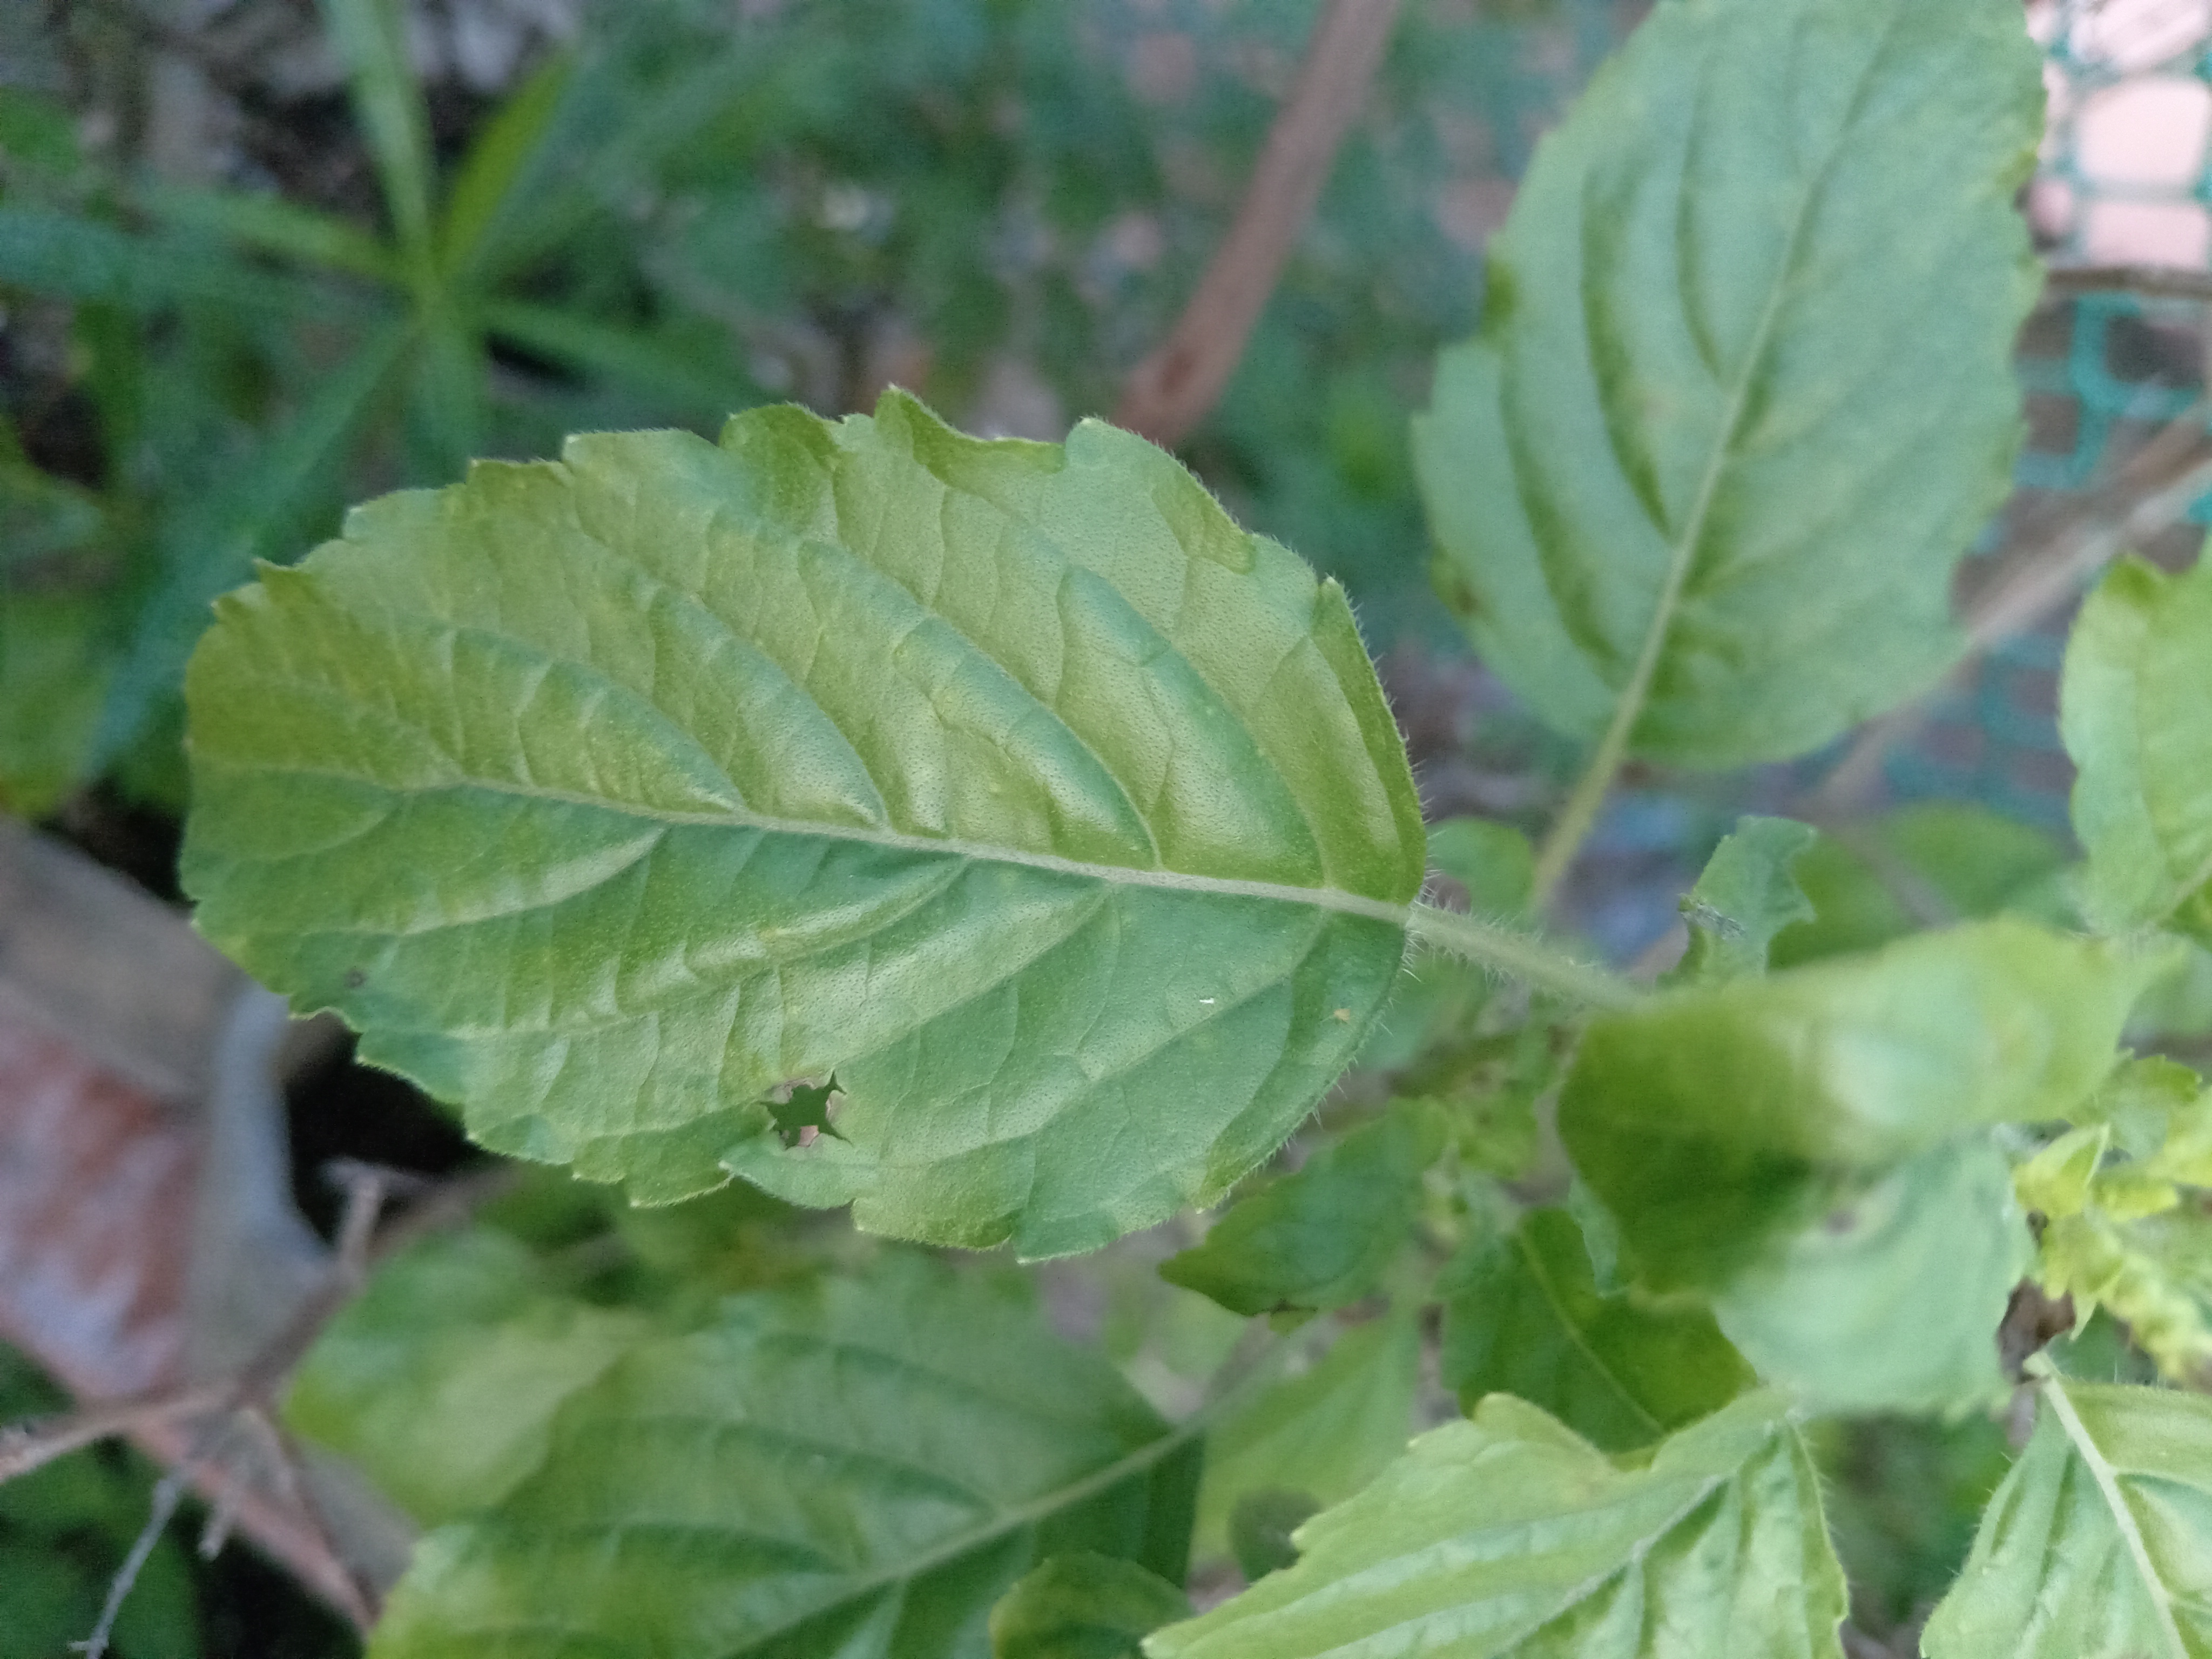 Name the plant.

tulshi
